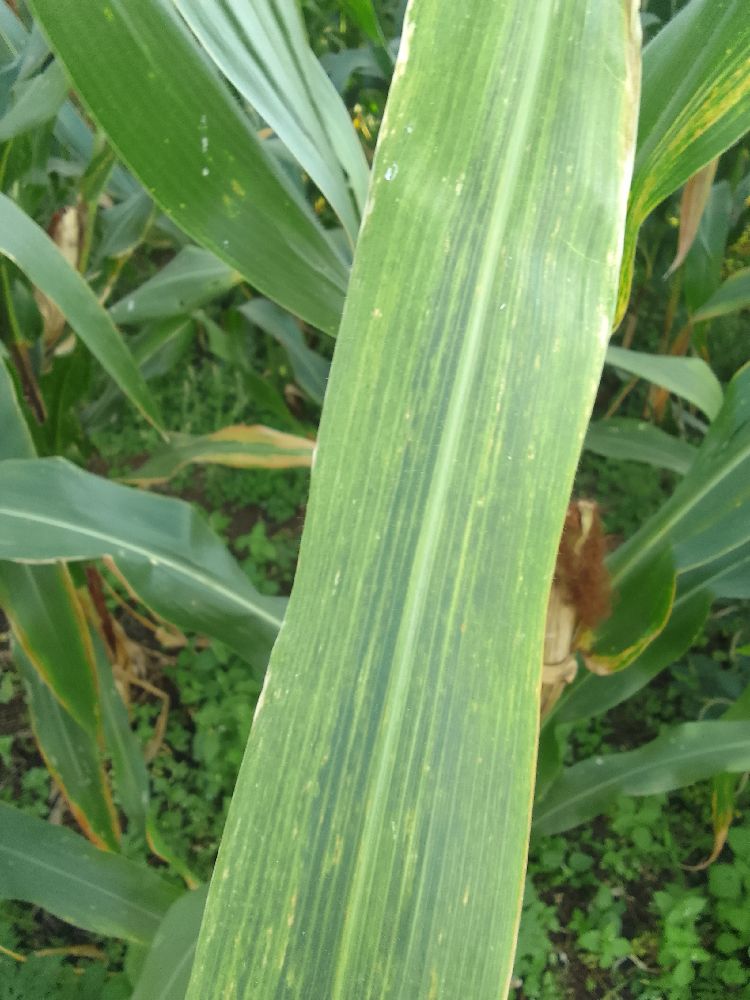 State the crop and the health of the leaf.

maize, maize lethal necrosis
